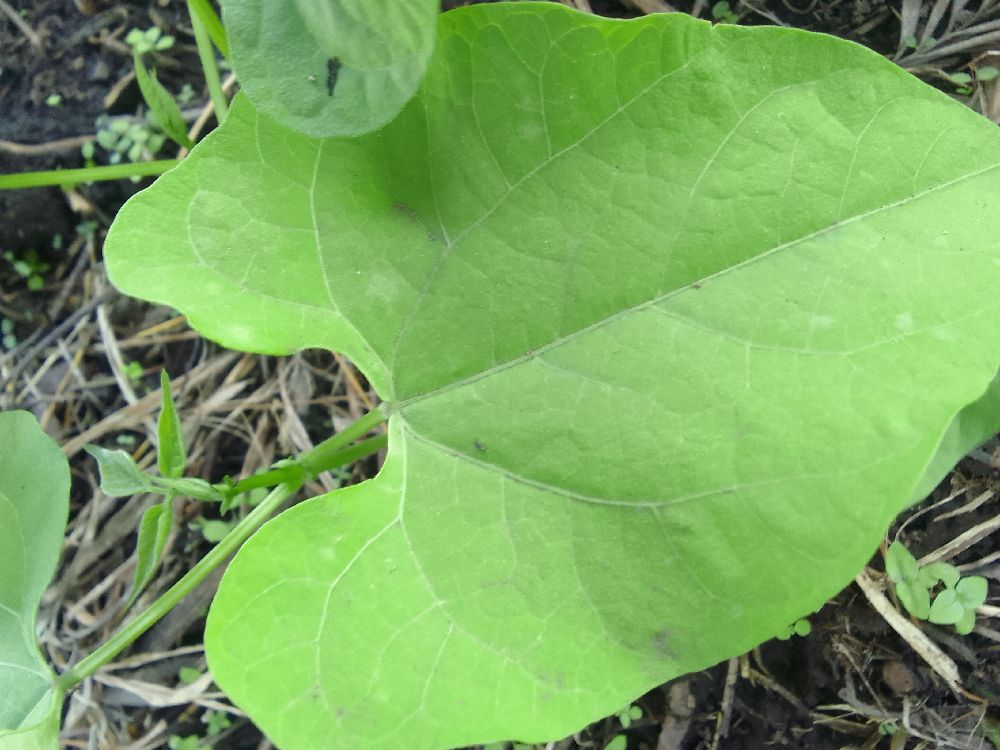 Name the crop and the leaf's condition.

common bean, healthy
